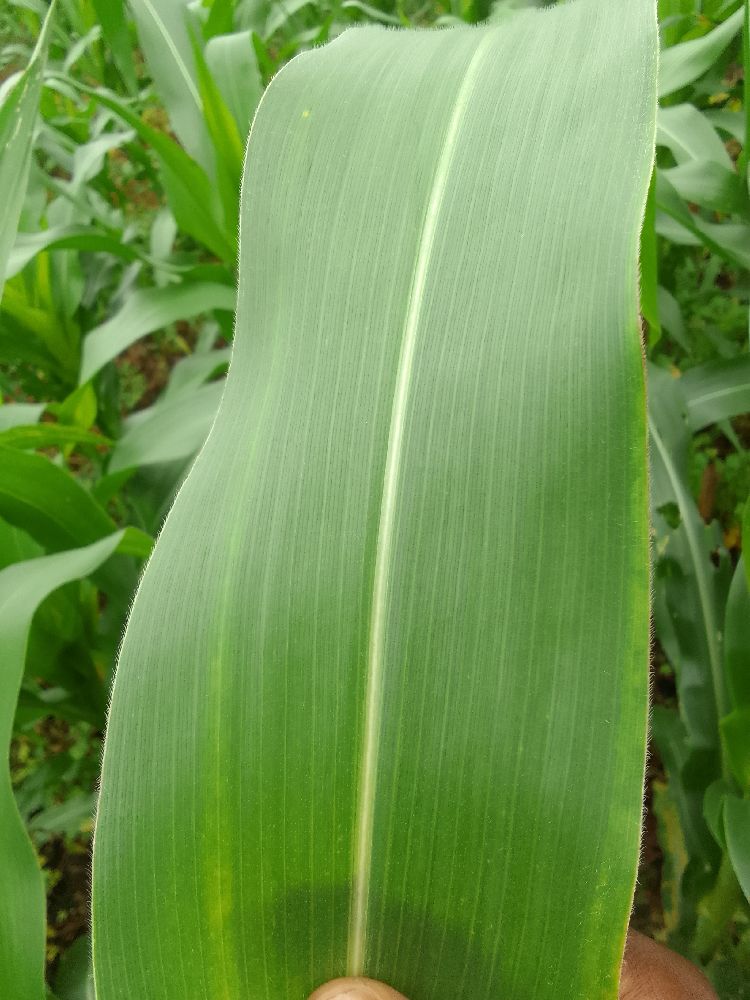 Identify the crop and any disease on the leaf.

maize, healthy
